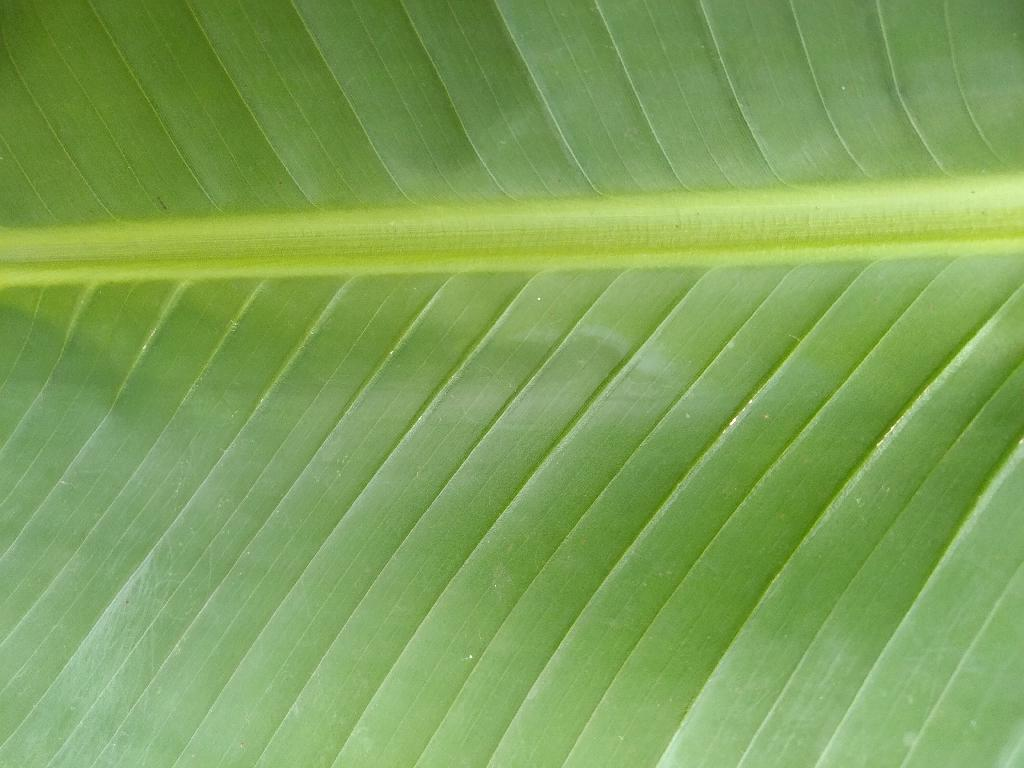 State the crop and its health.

banana, healthy
